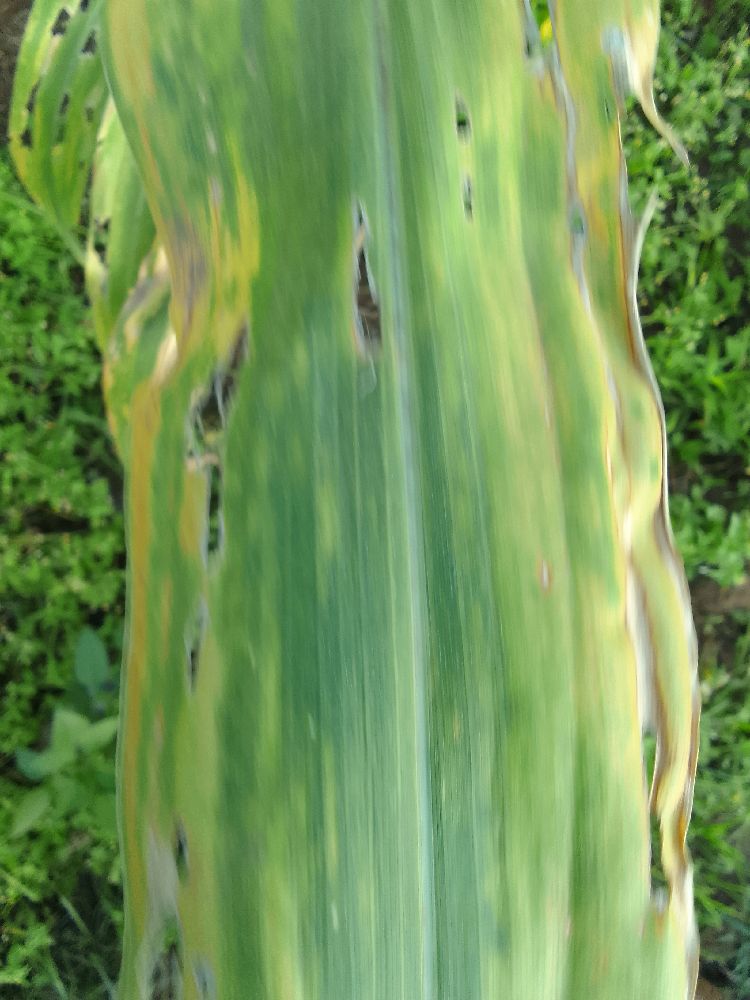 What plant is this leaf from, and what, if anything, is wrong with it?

maize, maize lethal necrosis
